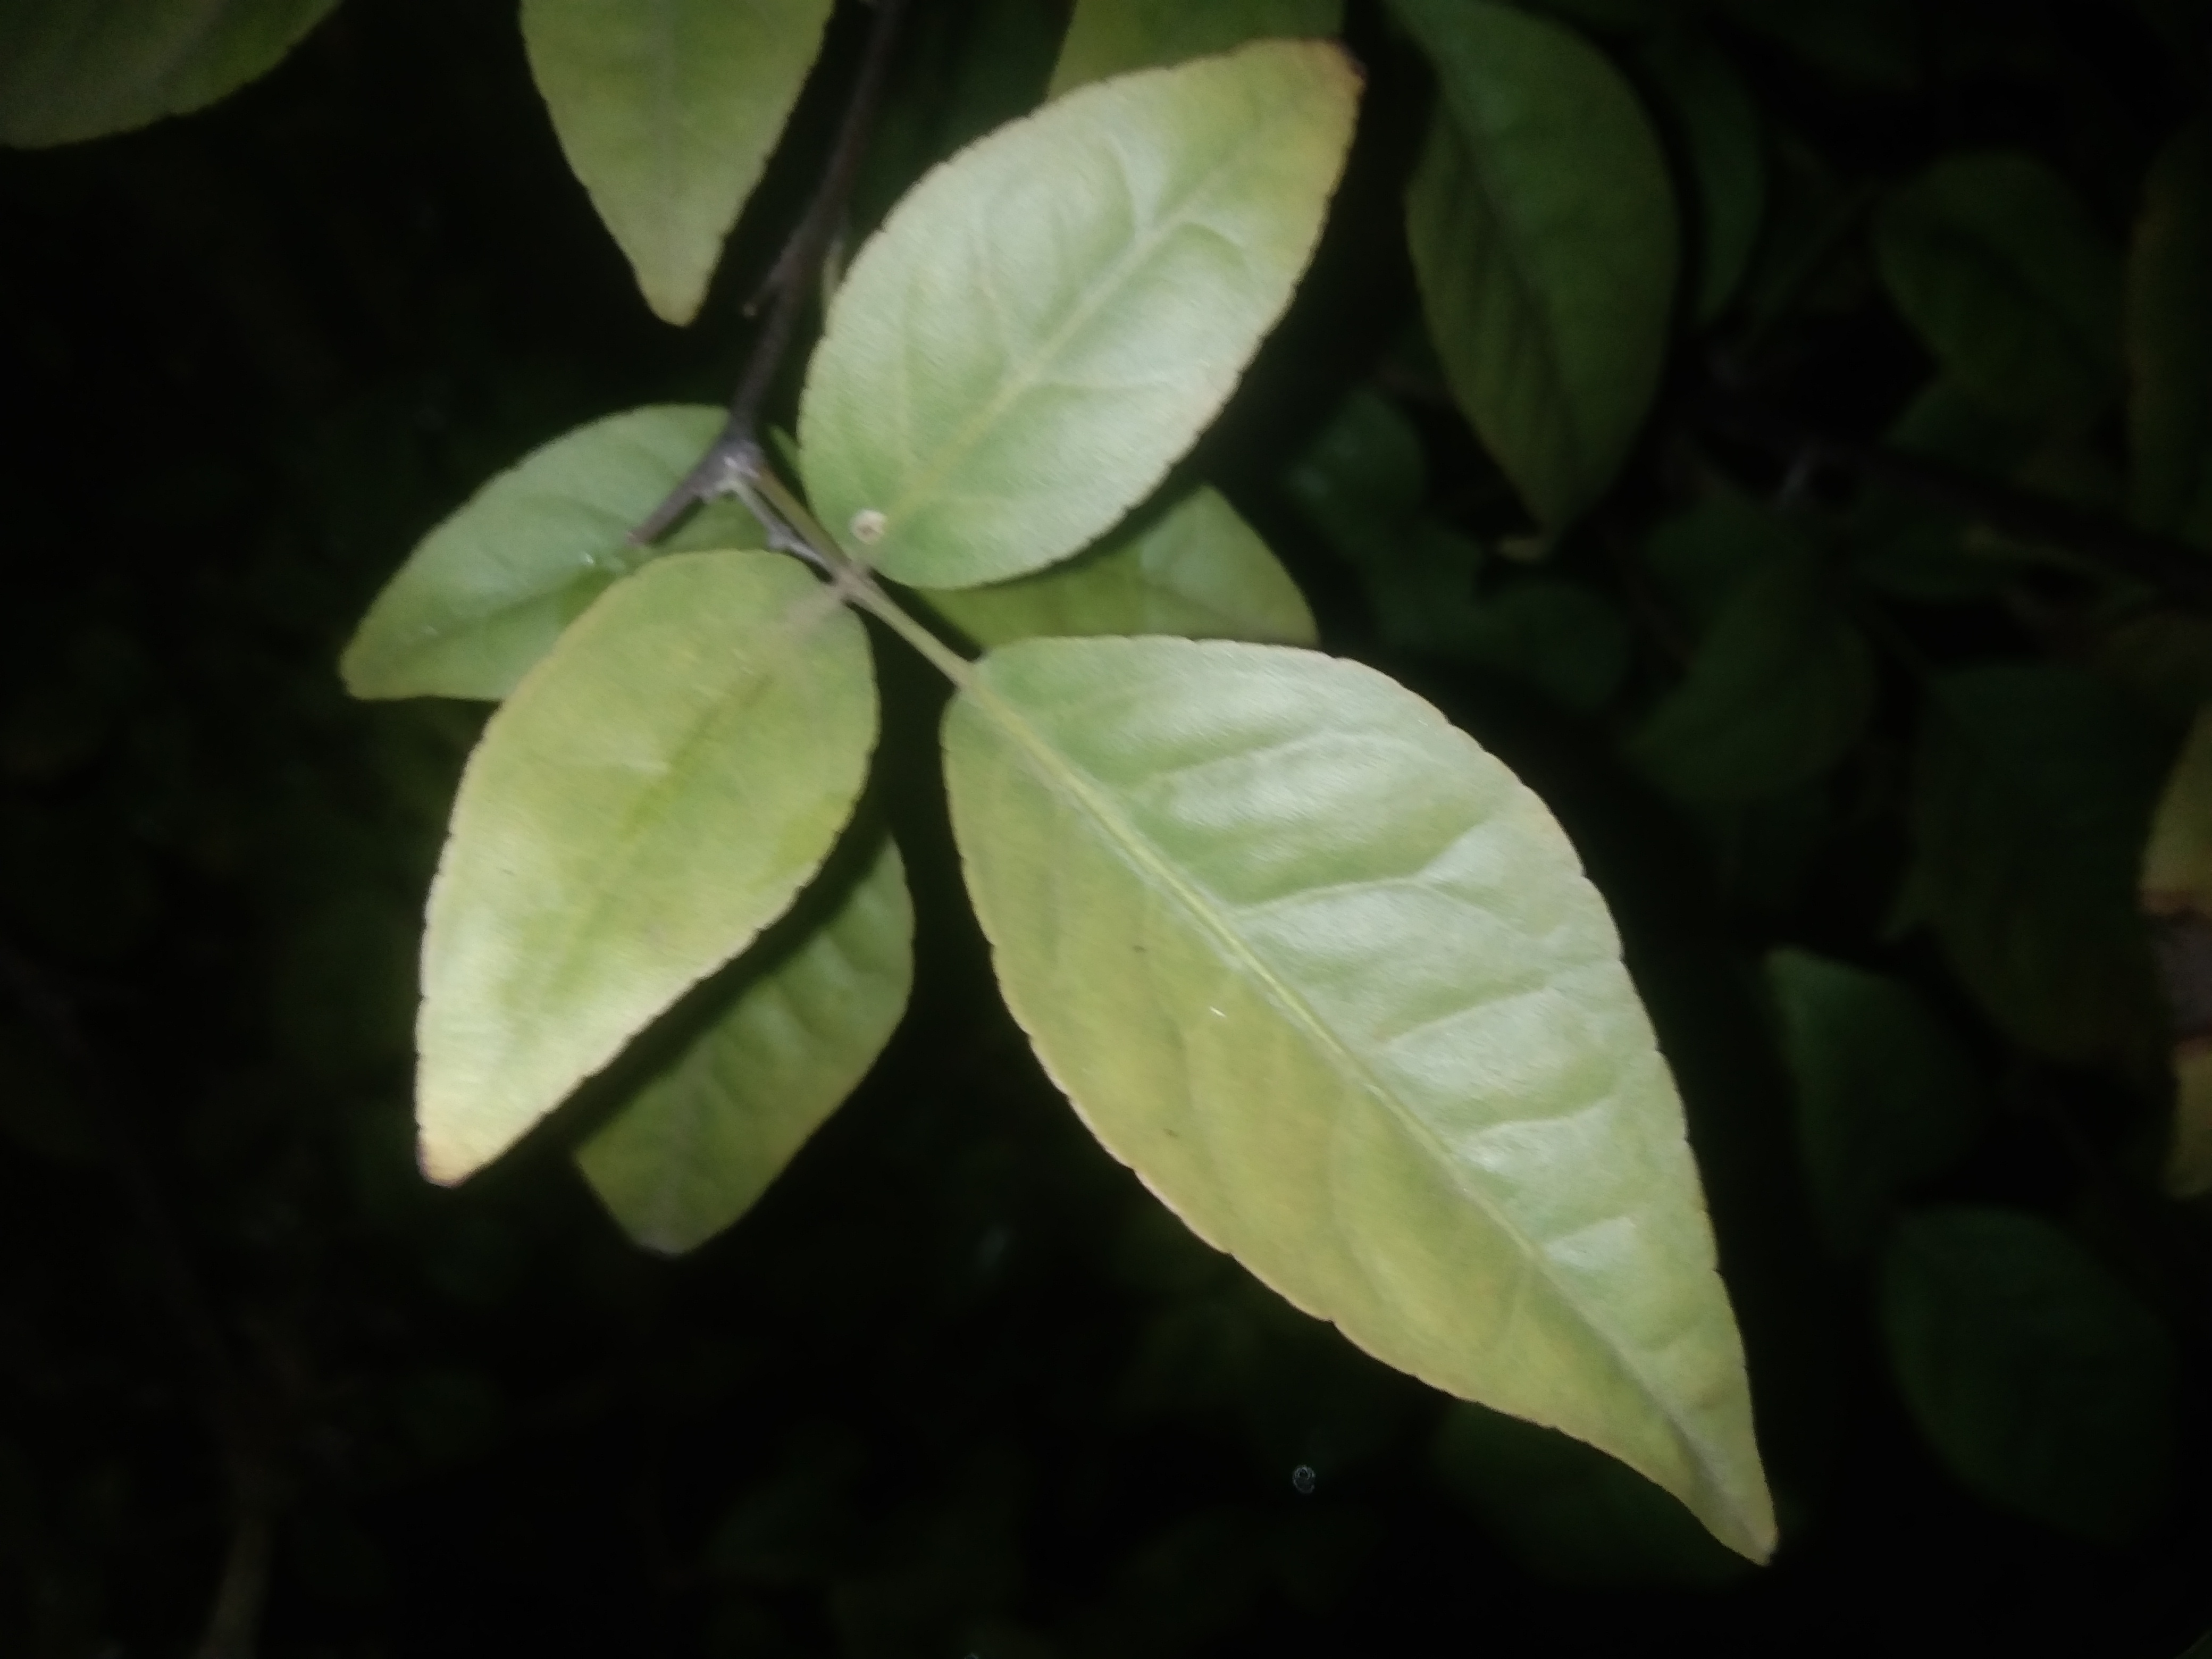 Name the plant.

wood apple
